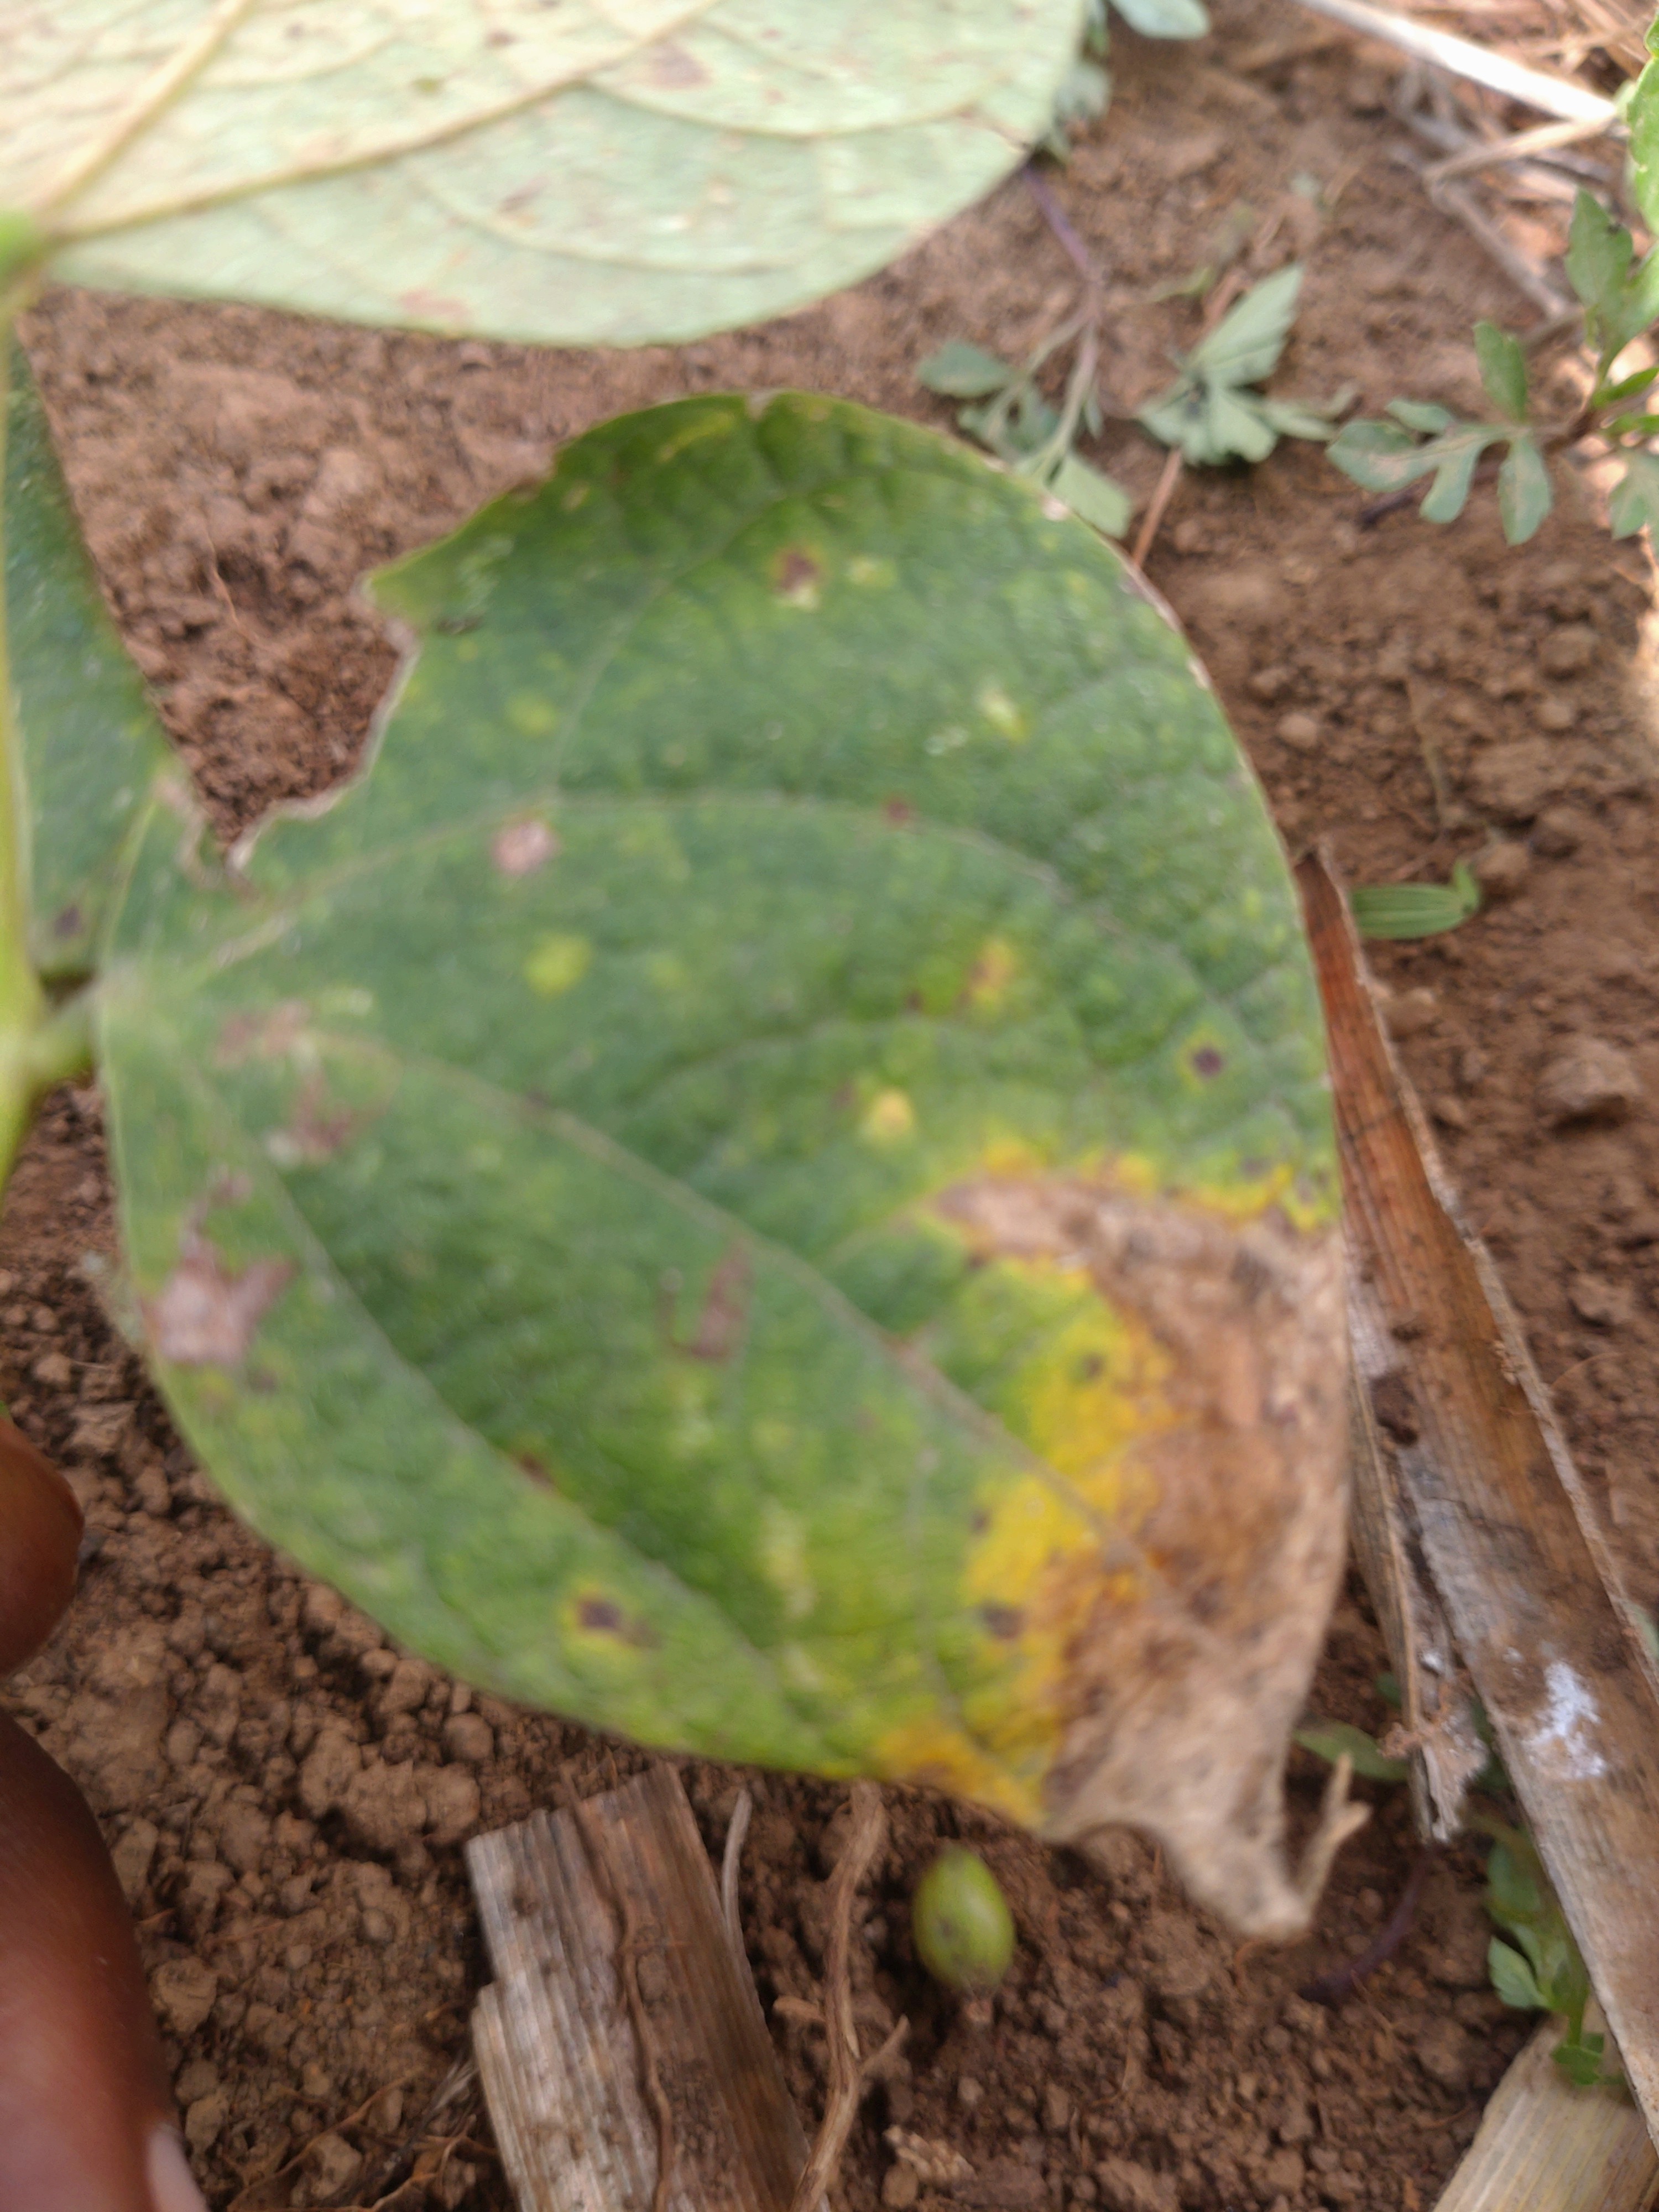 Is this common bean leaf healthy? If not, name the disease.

rust
